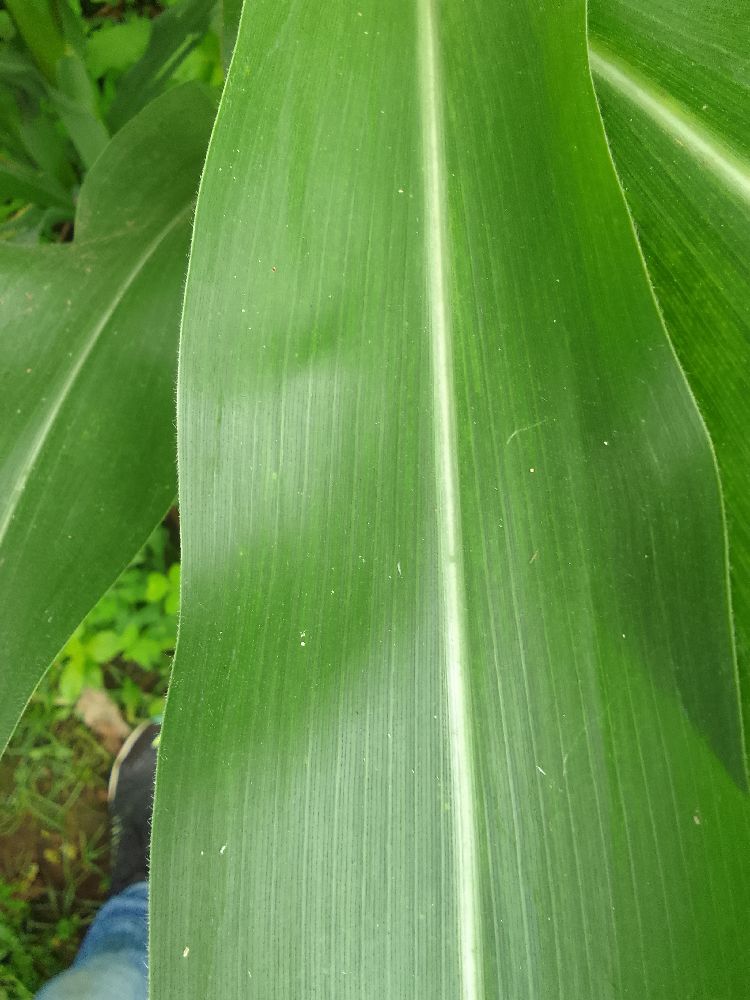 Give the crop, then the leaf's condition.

maize, healthy
